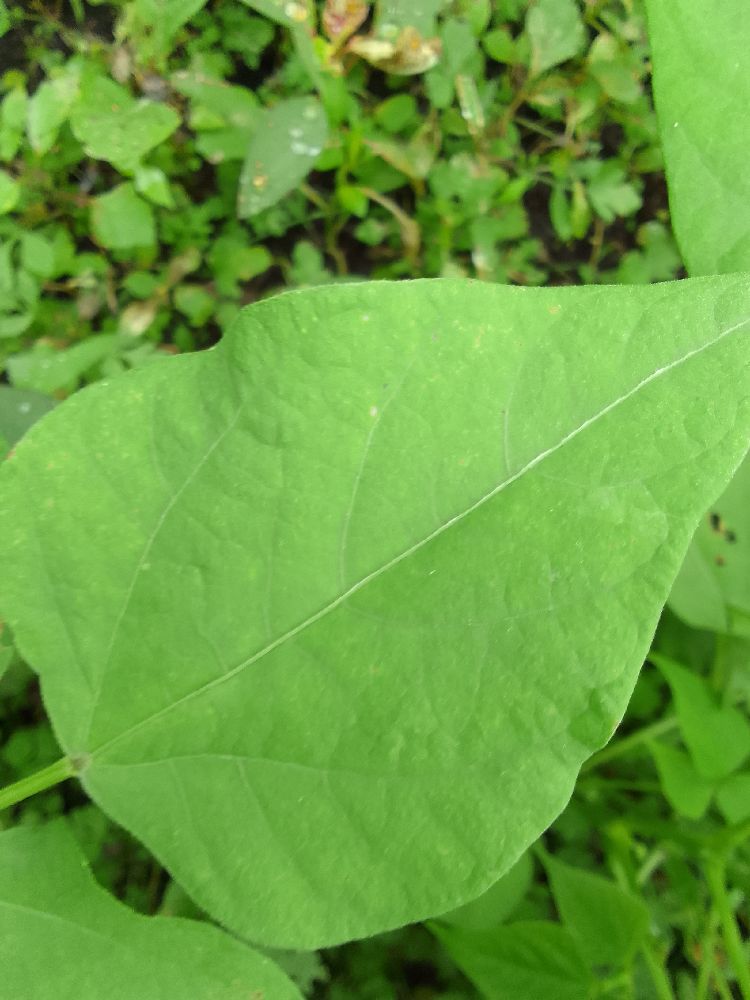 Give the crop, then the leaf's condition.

common bean, healthy
